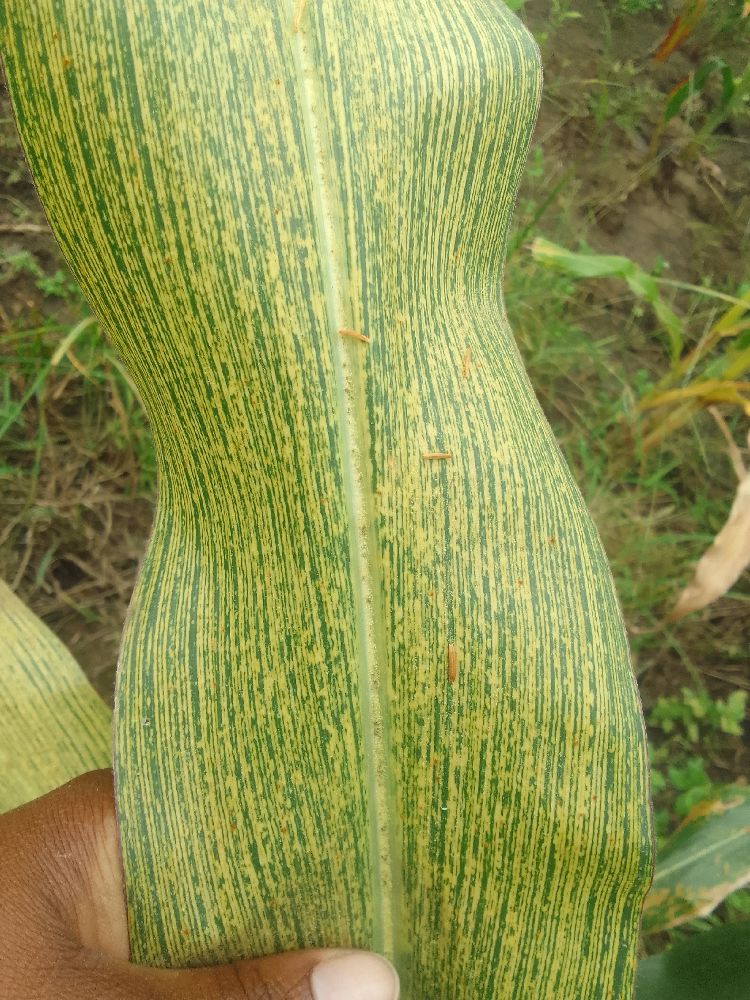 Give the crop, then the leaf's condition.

maize, maize streak virus
